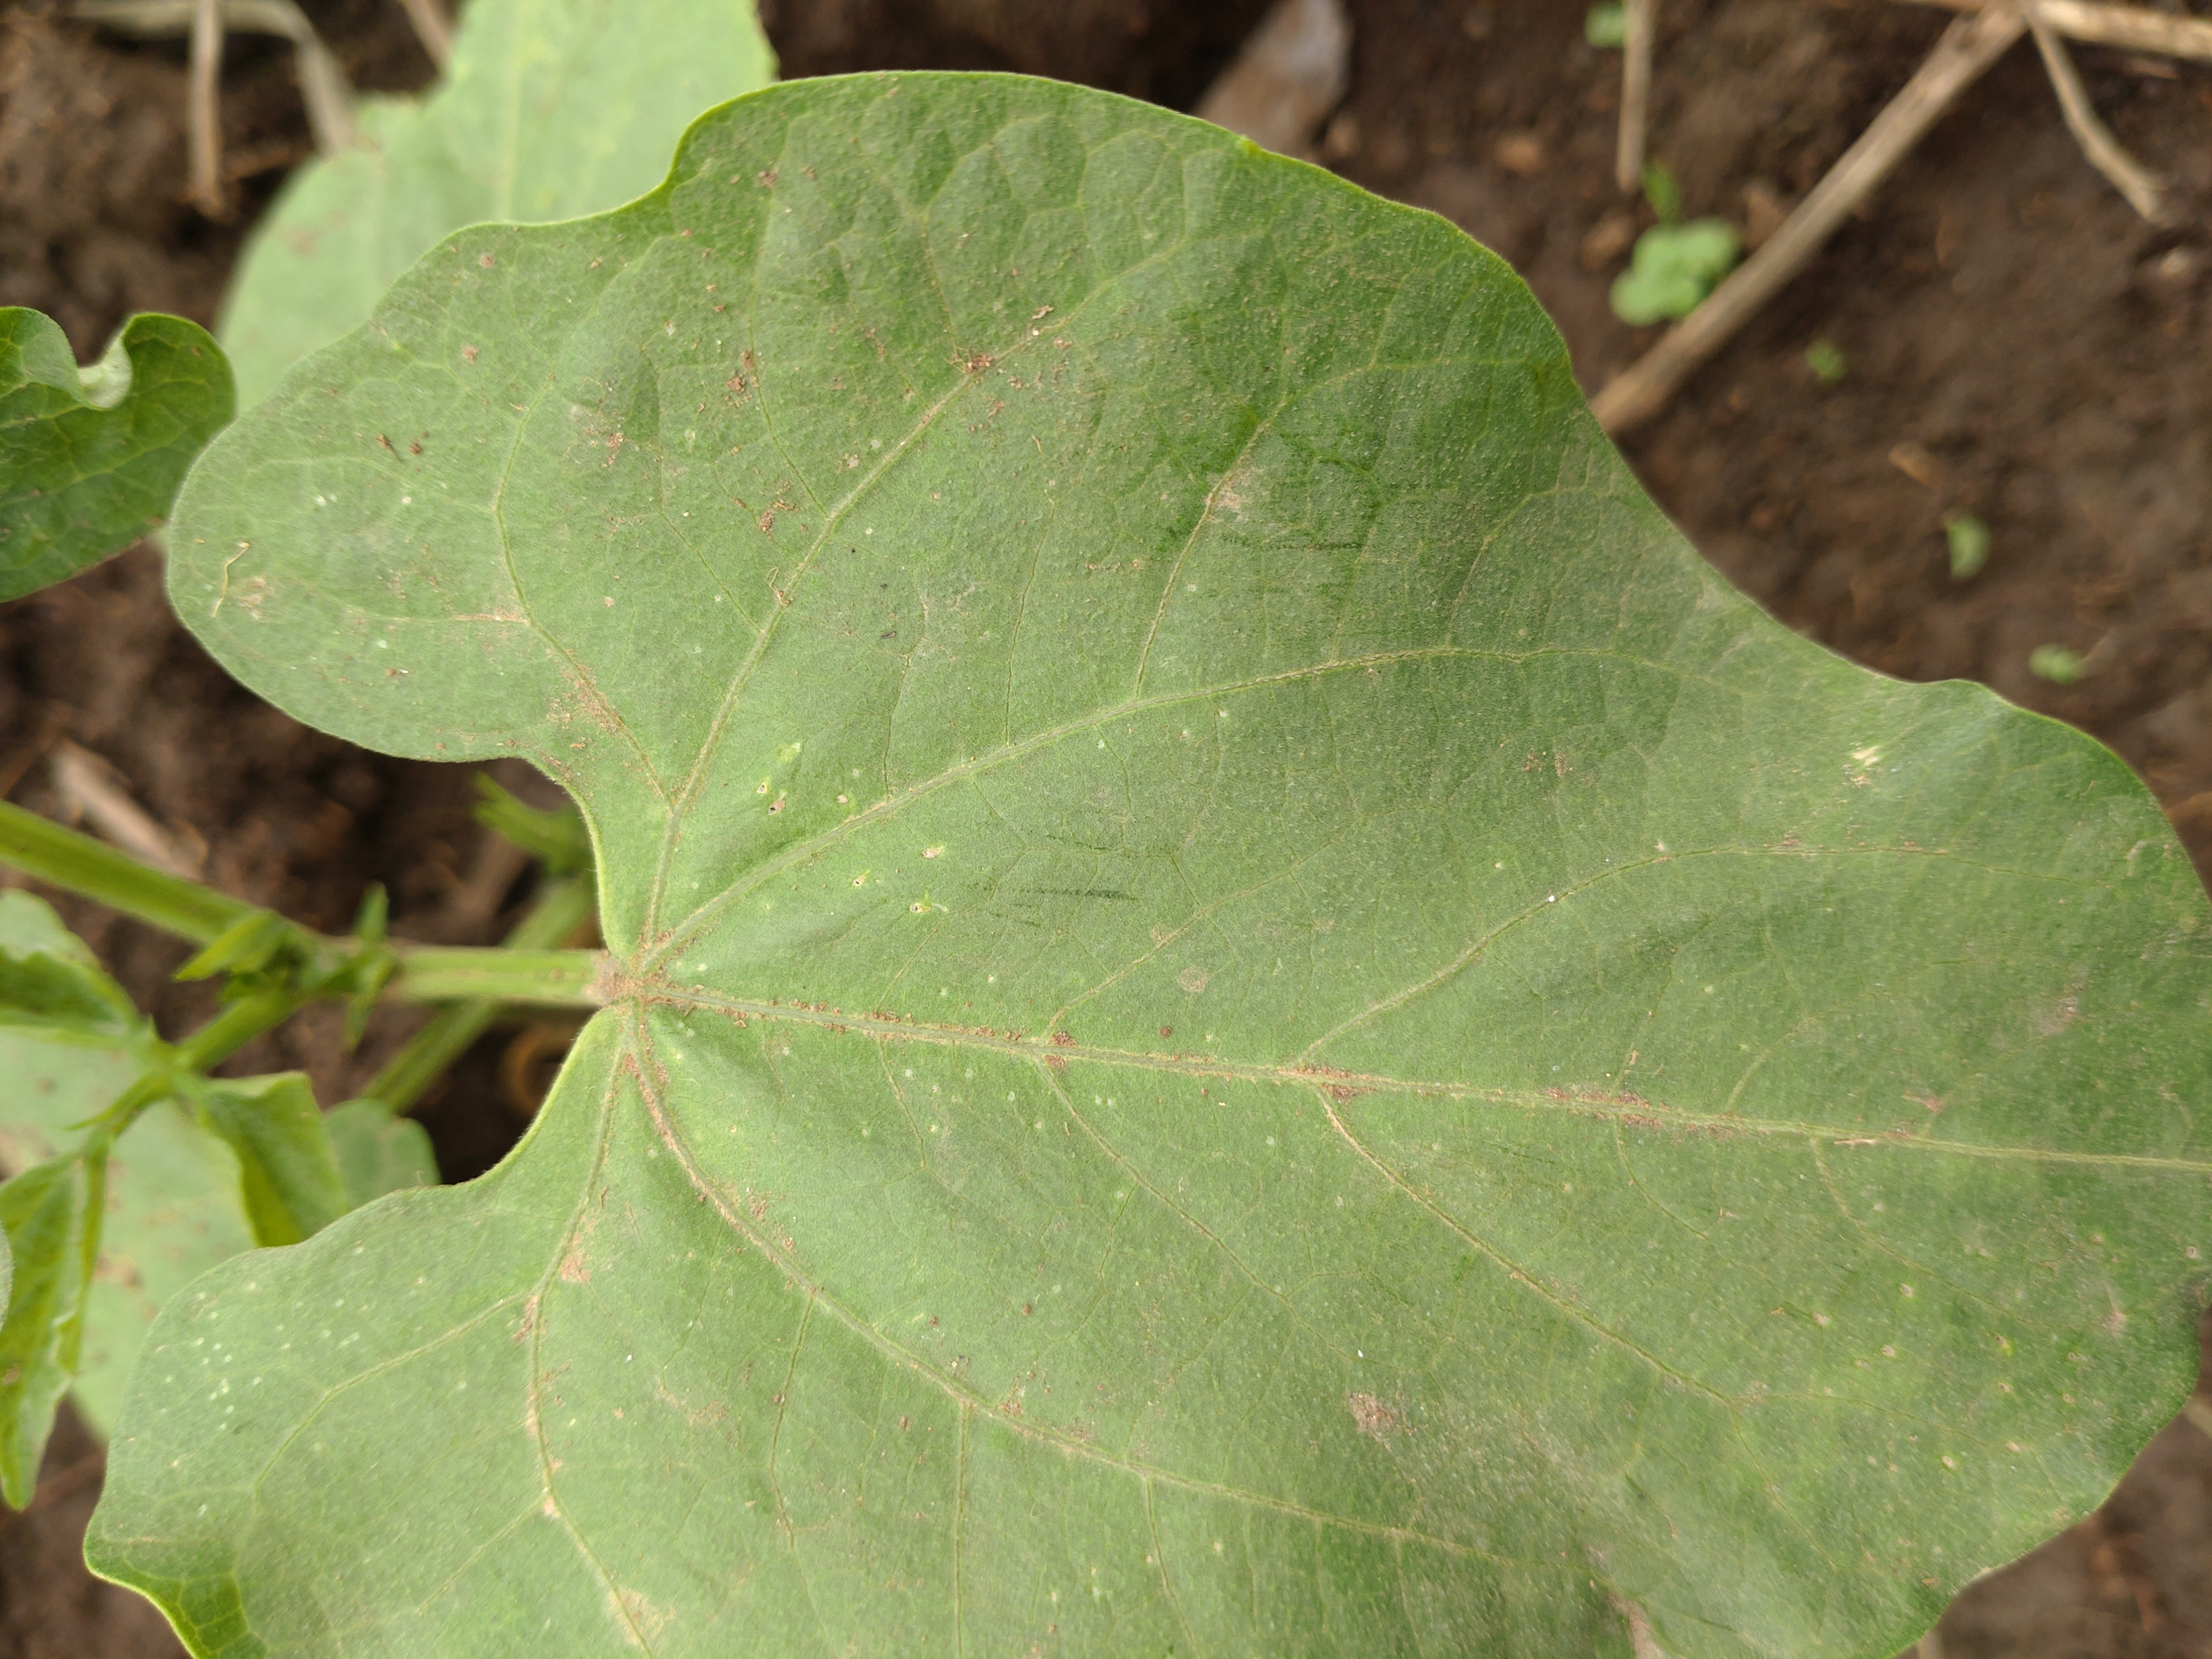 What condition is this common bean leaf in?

healthy
